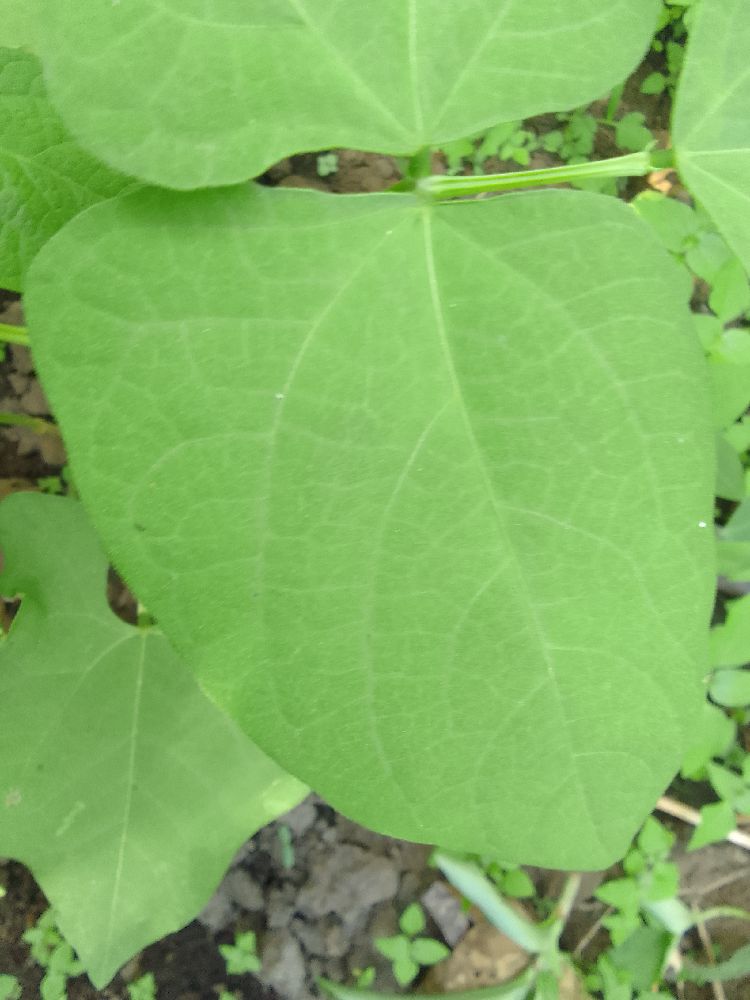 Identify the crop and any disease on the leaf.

common bean, healthy
